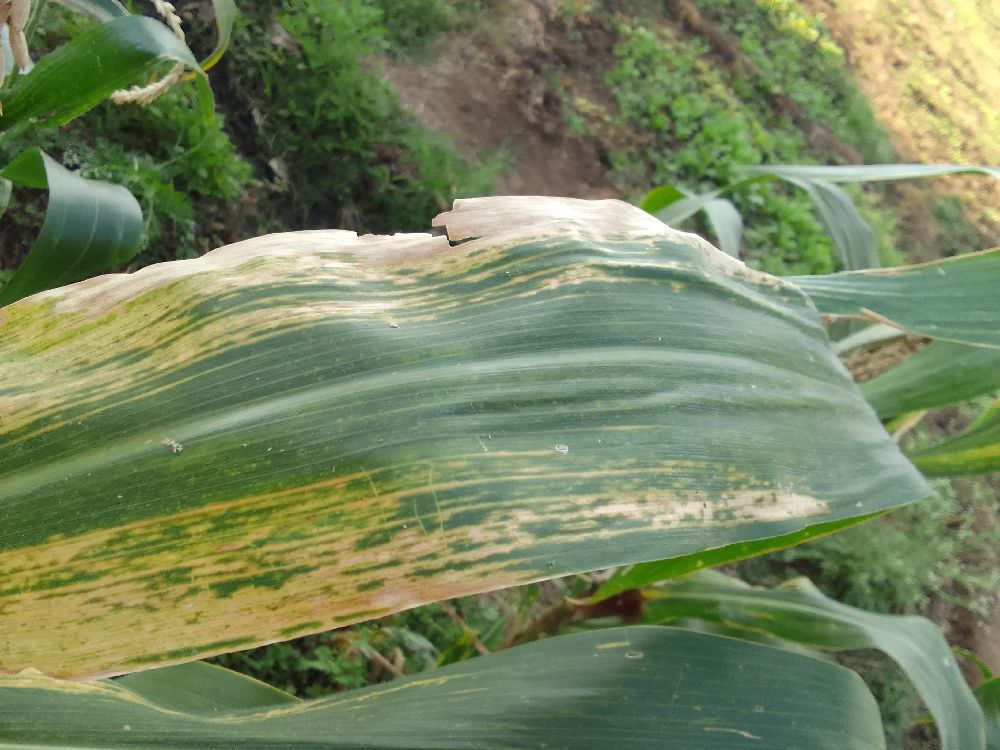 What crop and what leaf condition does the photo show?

maize, maize lethal necrosis
